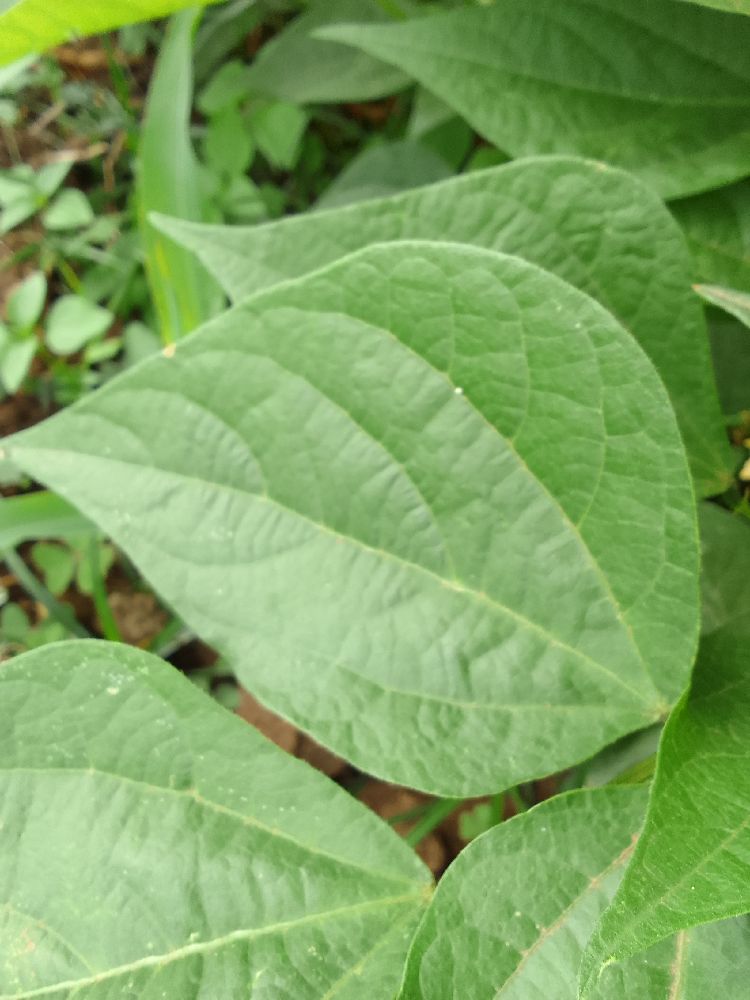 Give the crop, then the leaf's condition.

common bean, healthy
